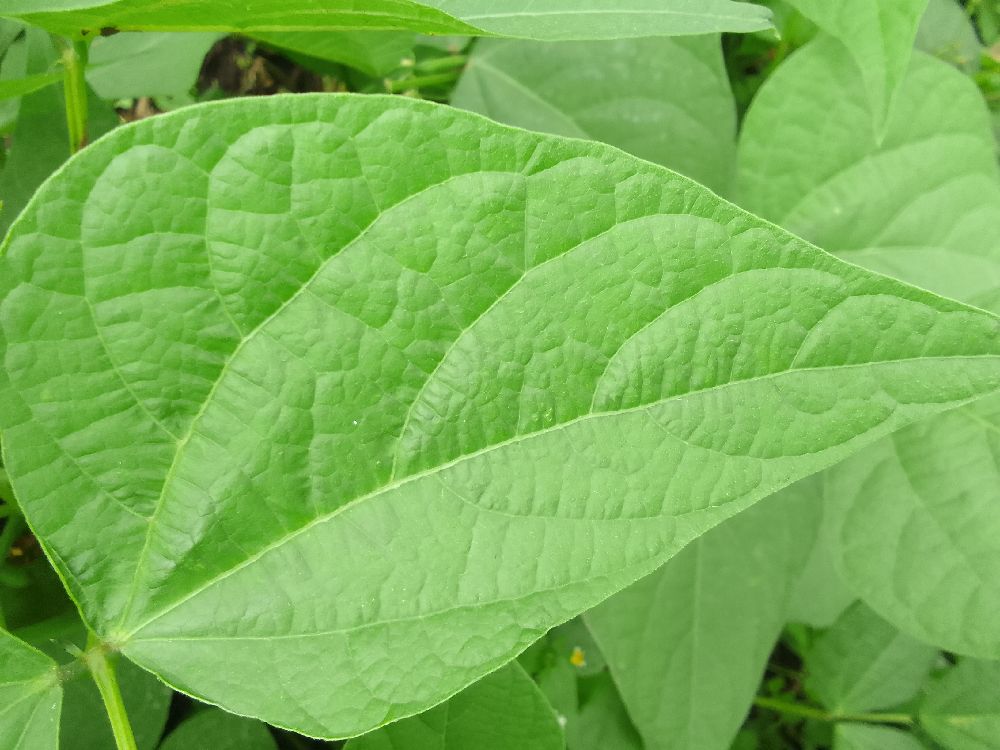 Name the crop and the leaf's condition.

common bean, healthy
